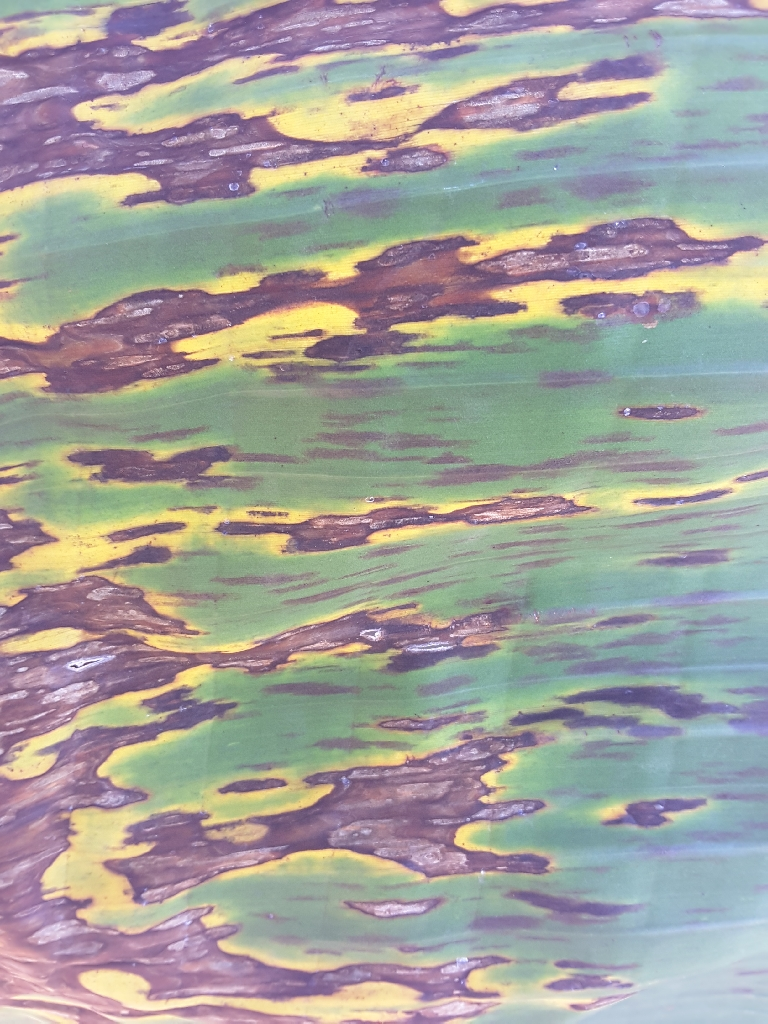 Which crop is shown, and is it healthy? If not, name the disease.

banana, black sigatoka
